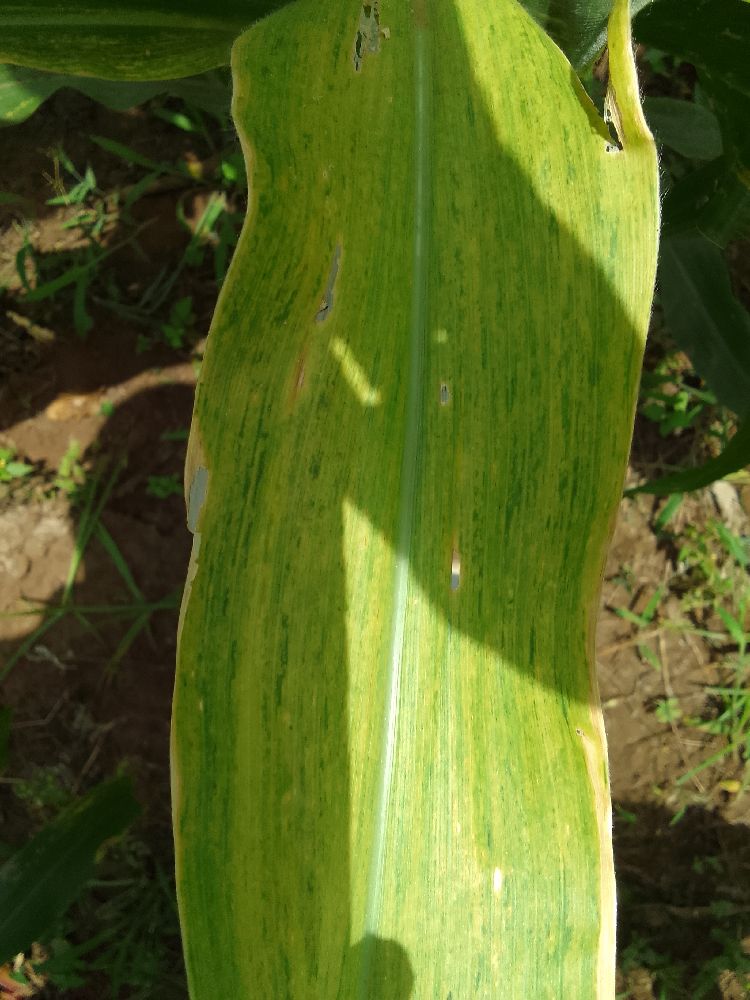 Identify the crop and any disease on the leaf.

maize, maize lethal necrosis
